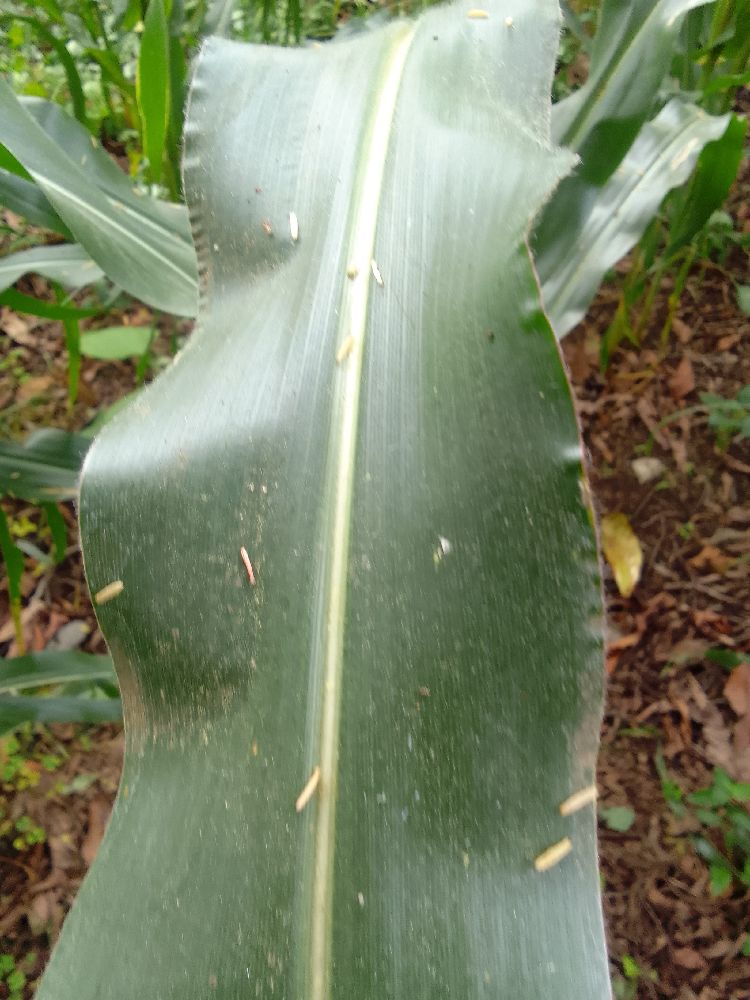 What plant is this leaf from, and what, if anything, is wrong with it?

maize, healthy
